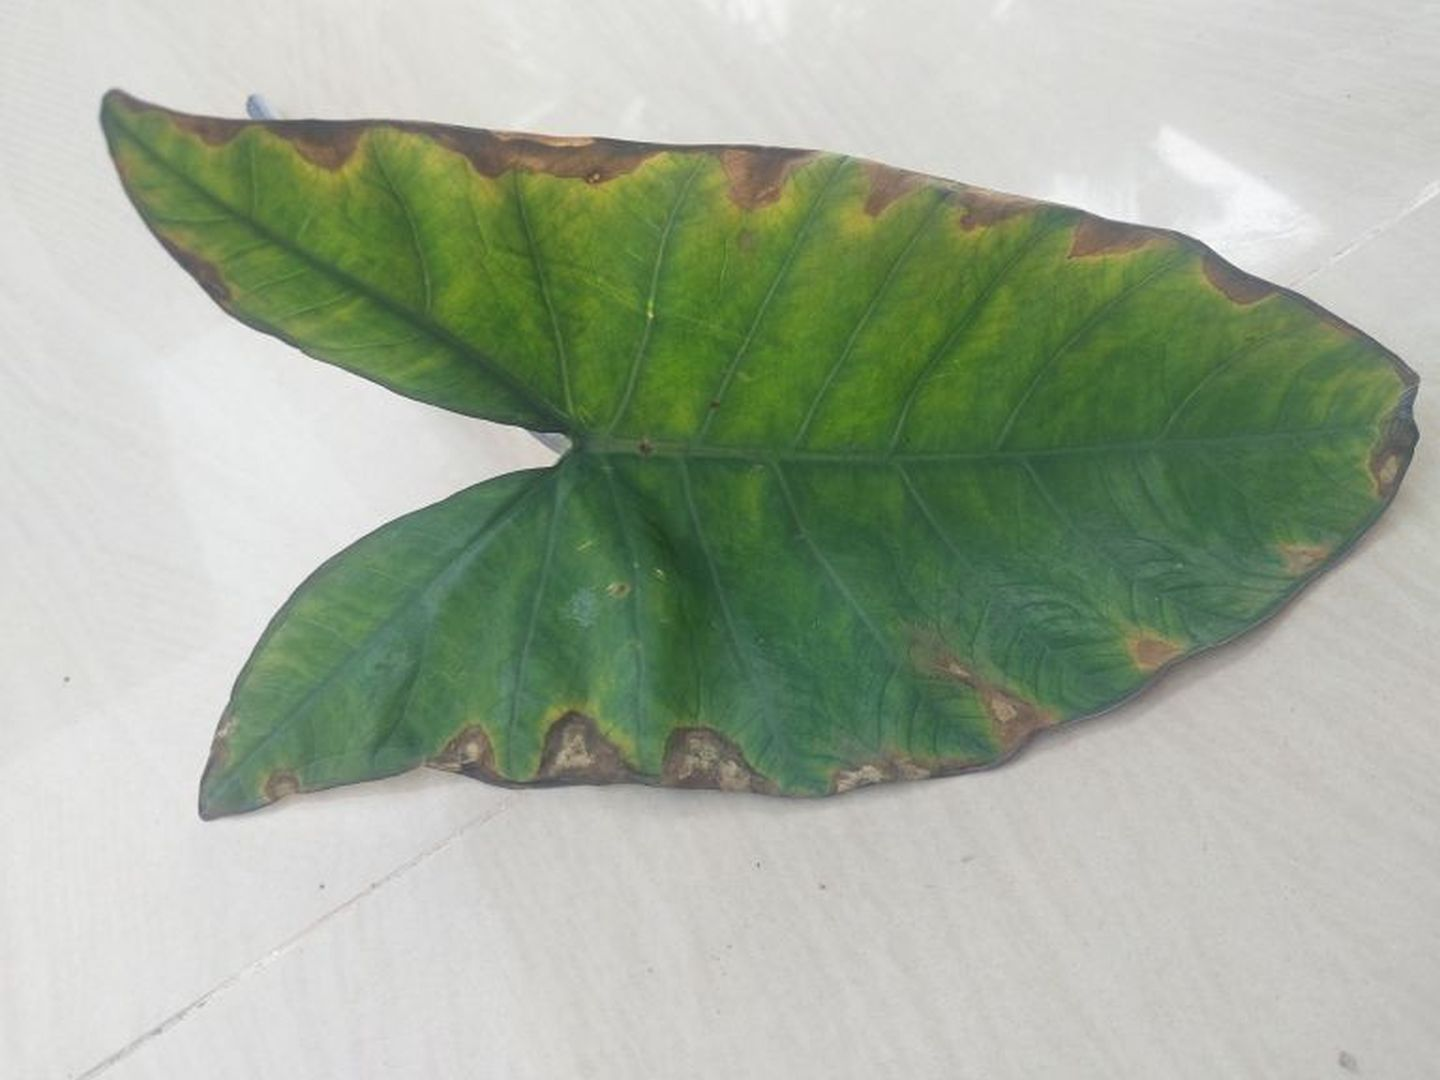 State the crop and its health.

taro, leaf blight
